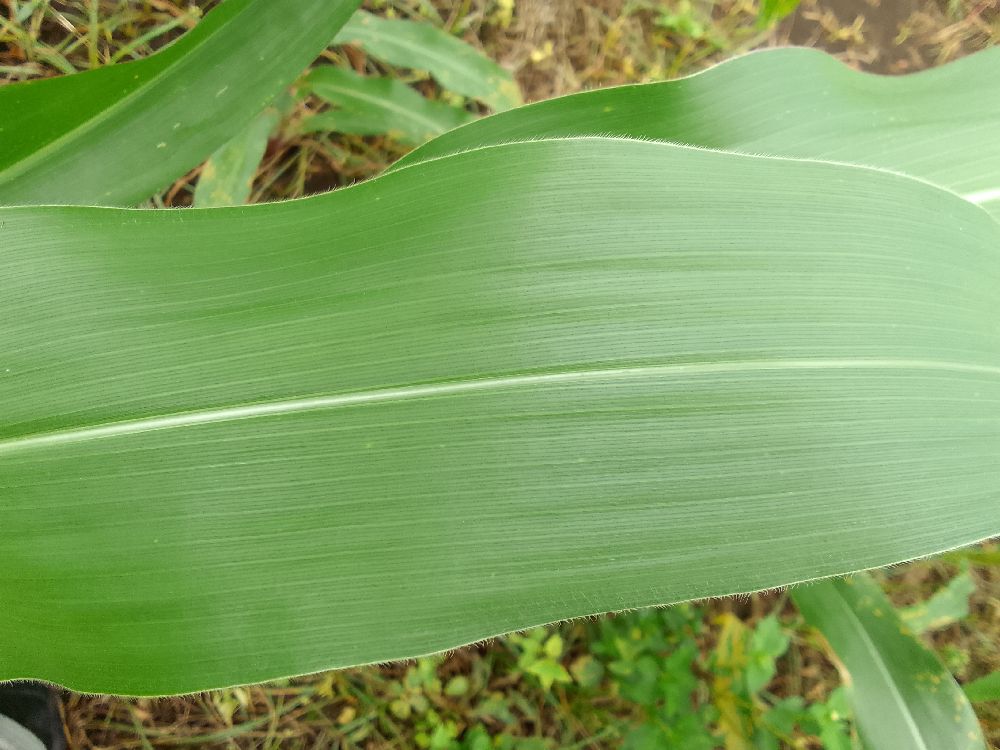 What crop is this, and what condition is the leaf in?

maize, healthy
